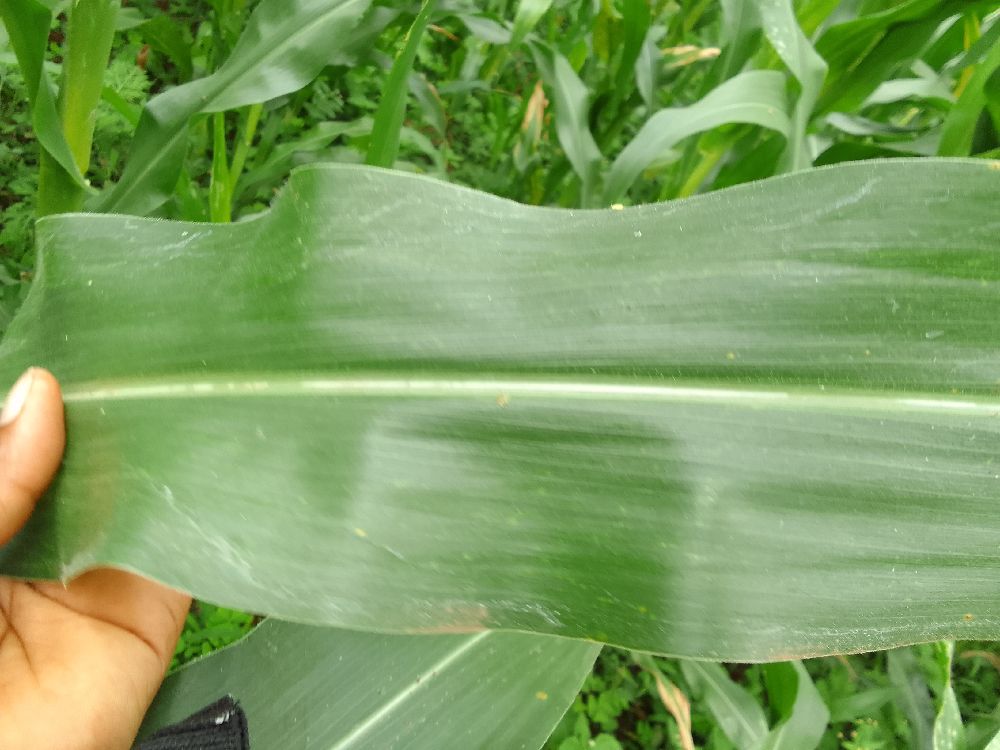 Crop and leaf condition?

maize, healthy
